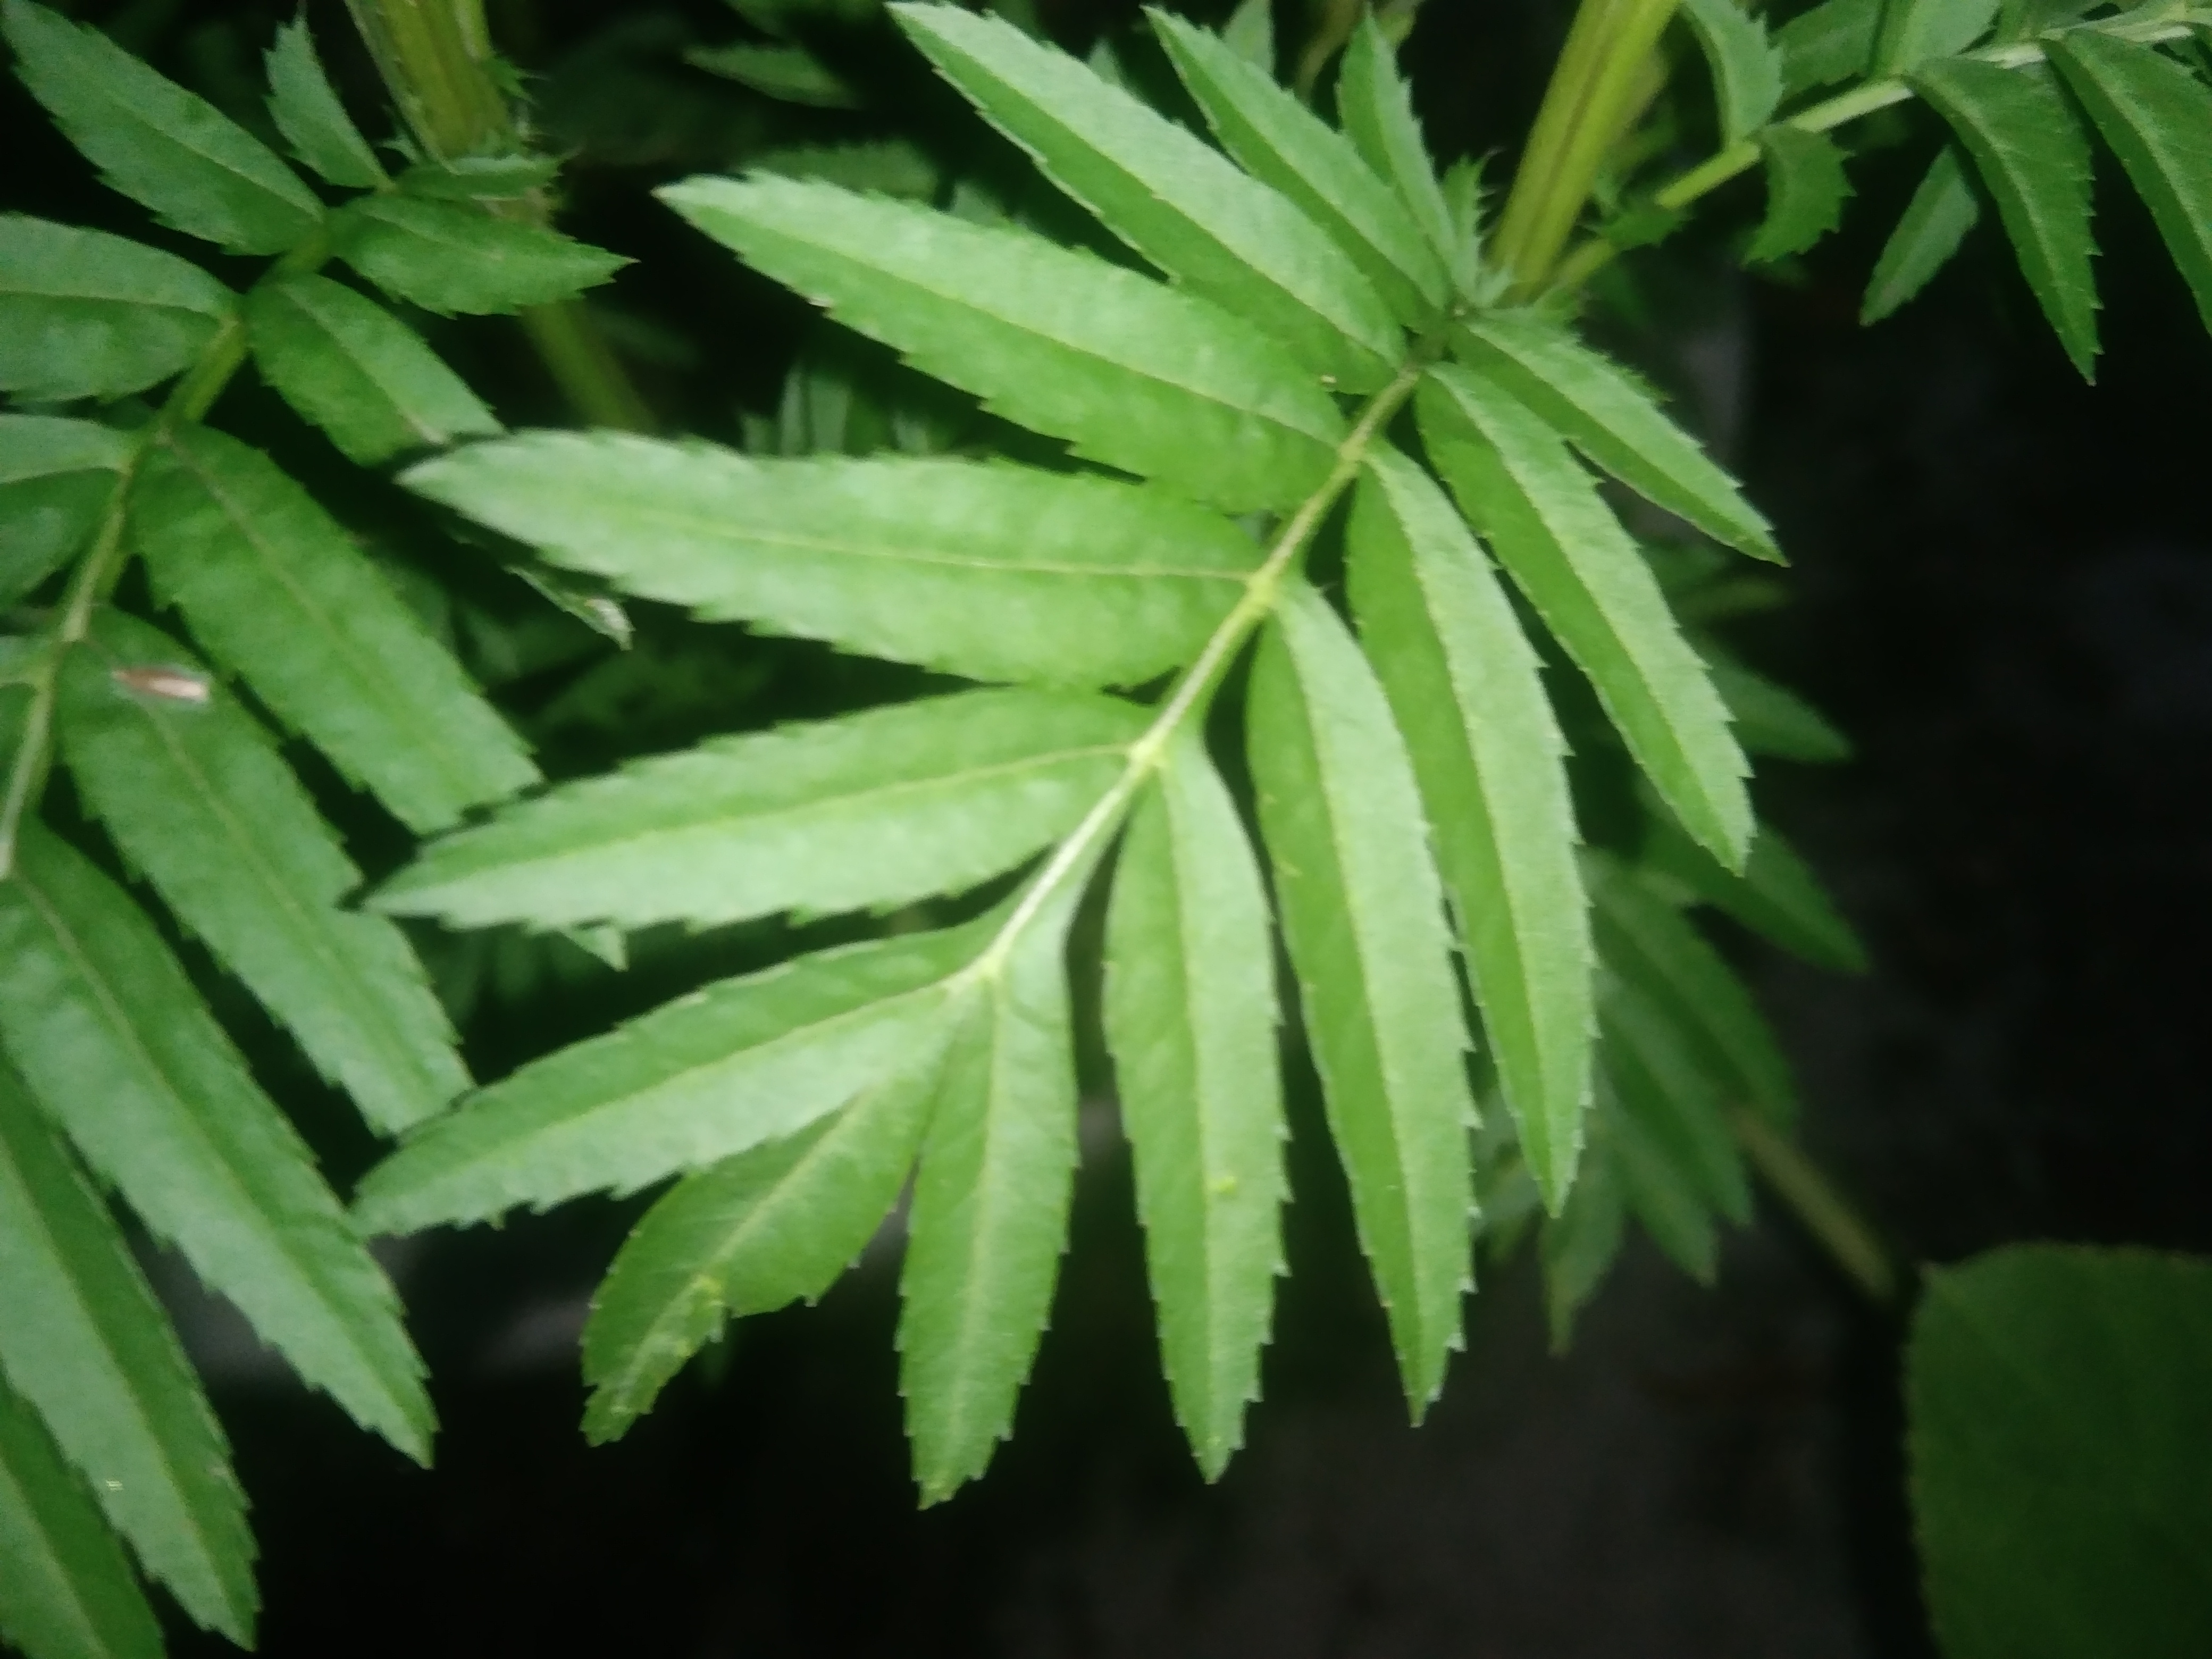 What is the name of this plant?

marigold
